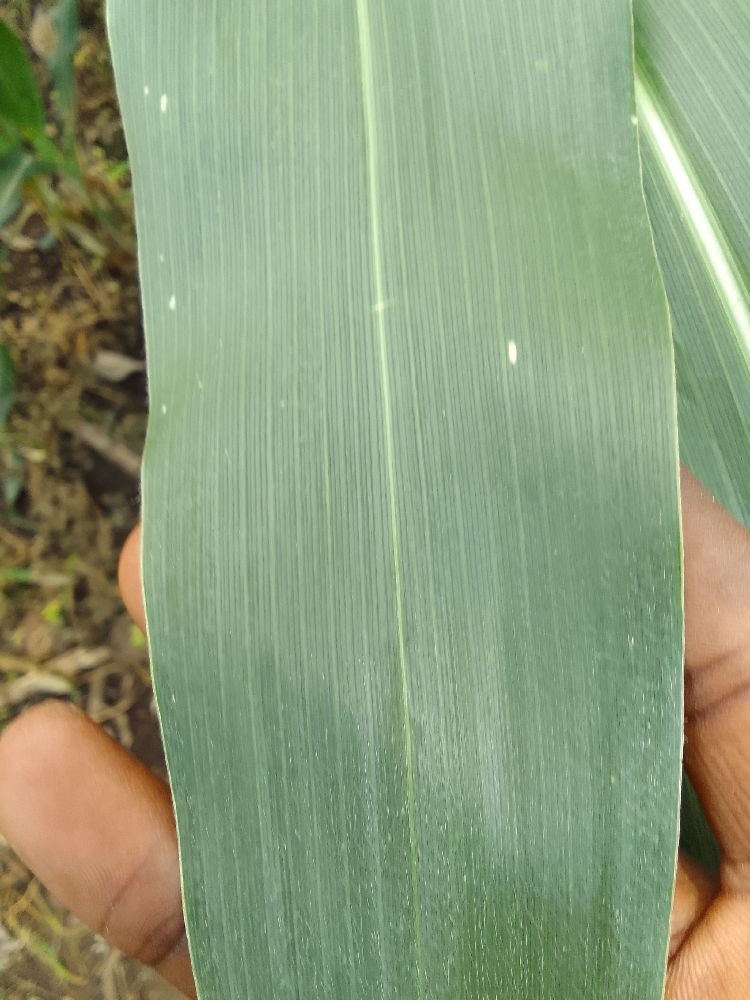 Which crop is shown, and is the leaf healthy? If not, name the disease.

maize, healthy
